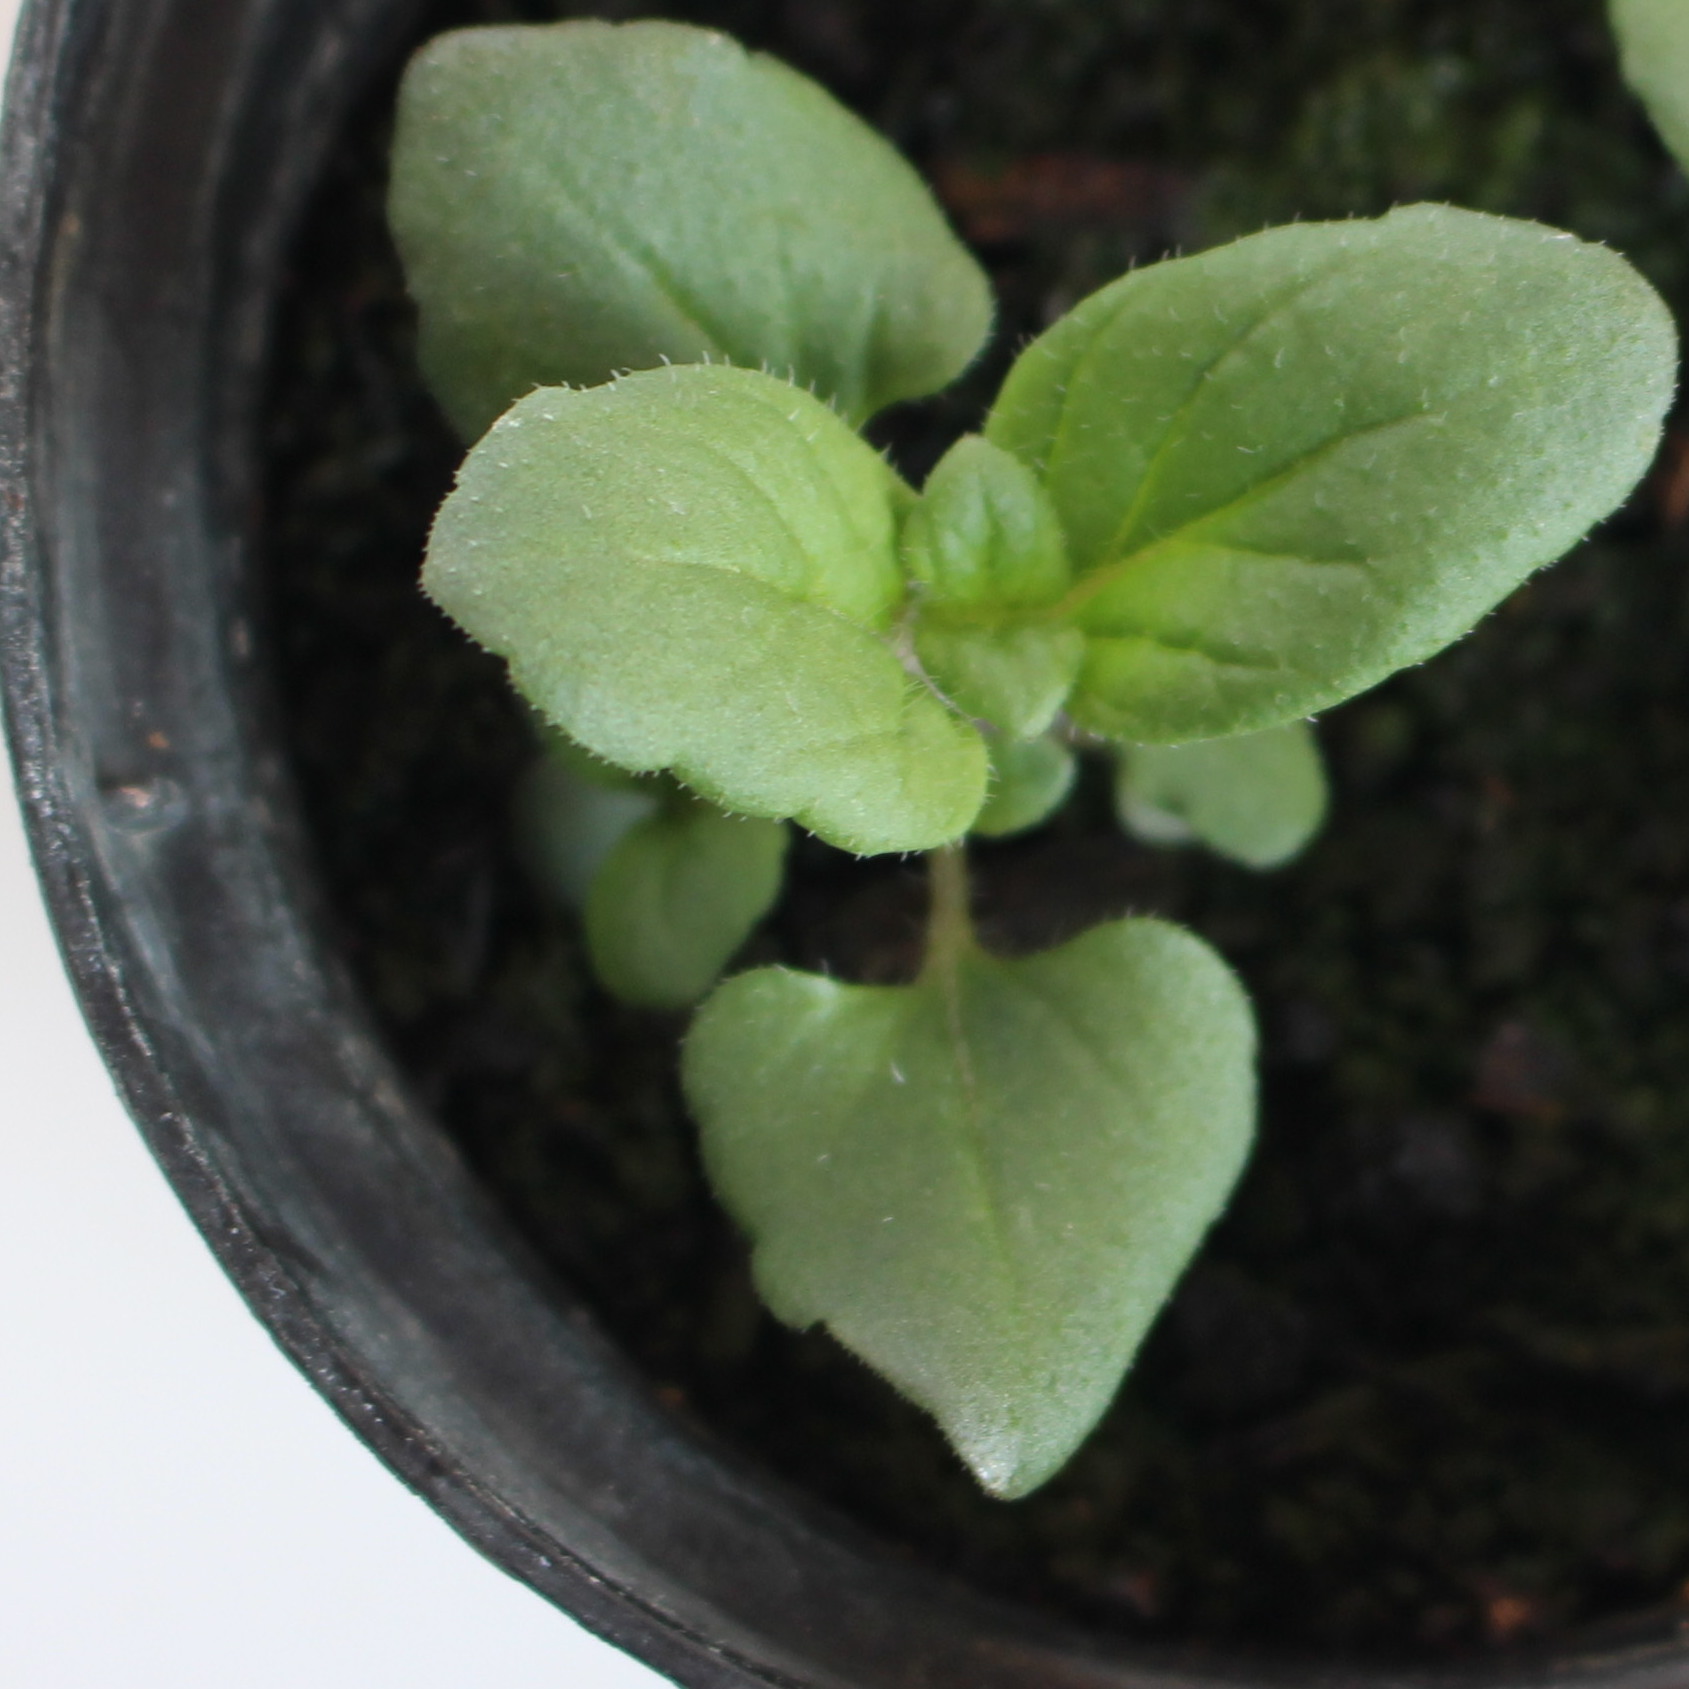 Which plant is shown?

Veronica persica
